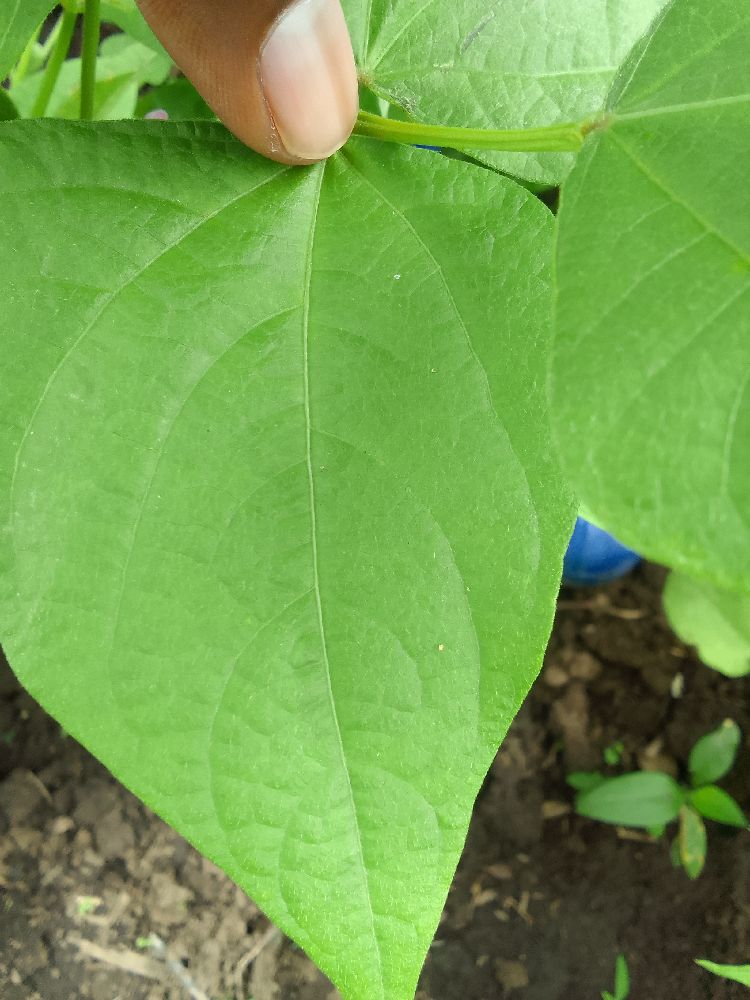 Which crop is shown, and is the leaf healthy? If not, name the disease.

common bean, healthy
